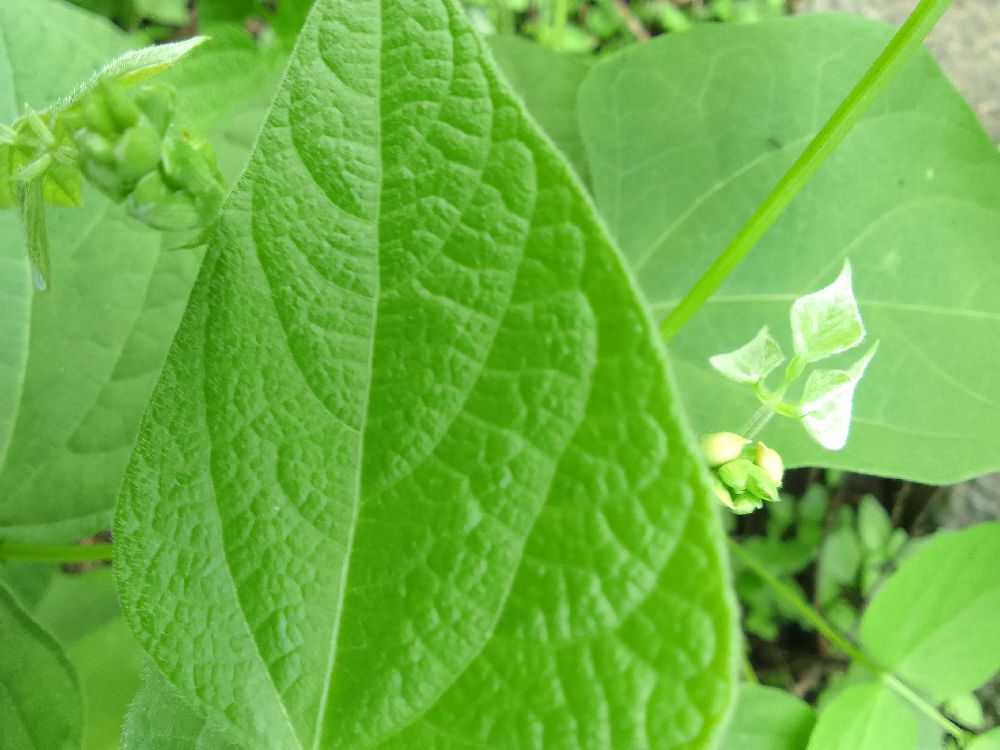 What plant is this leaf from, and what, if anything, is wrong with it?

common bean, healthy
